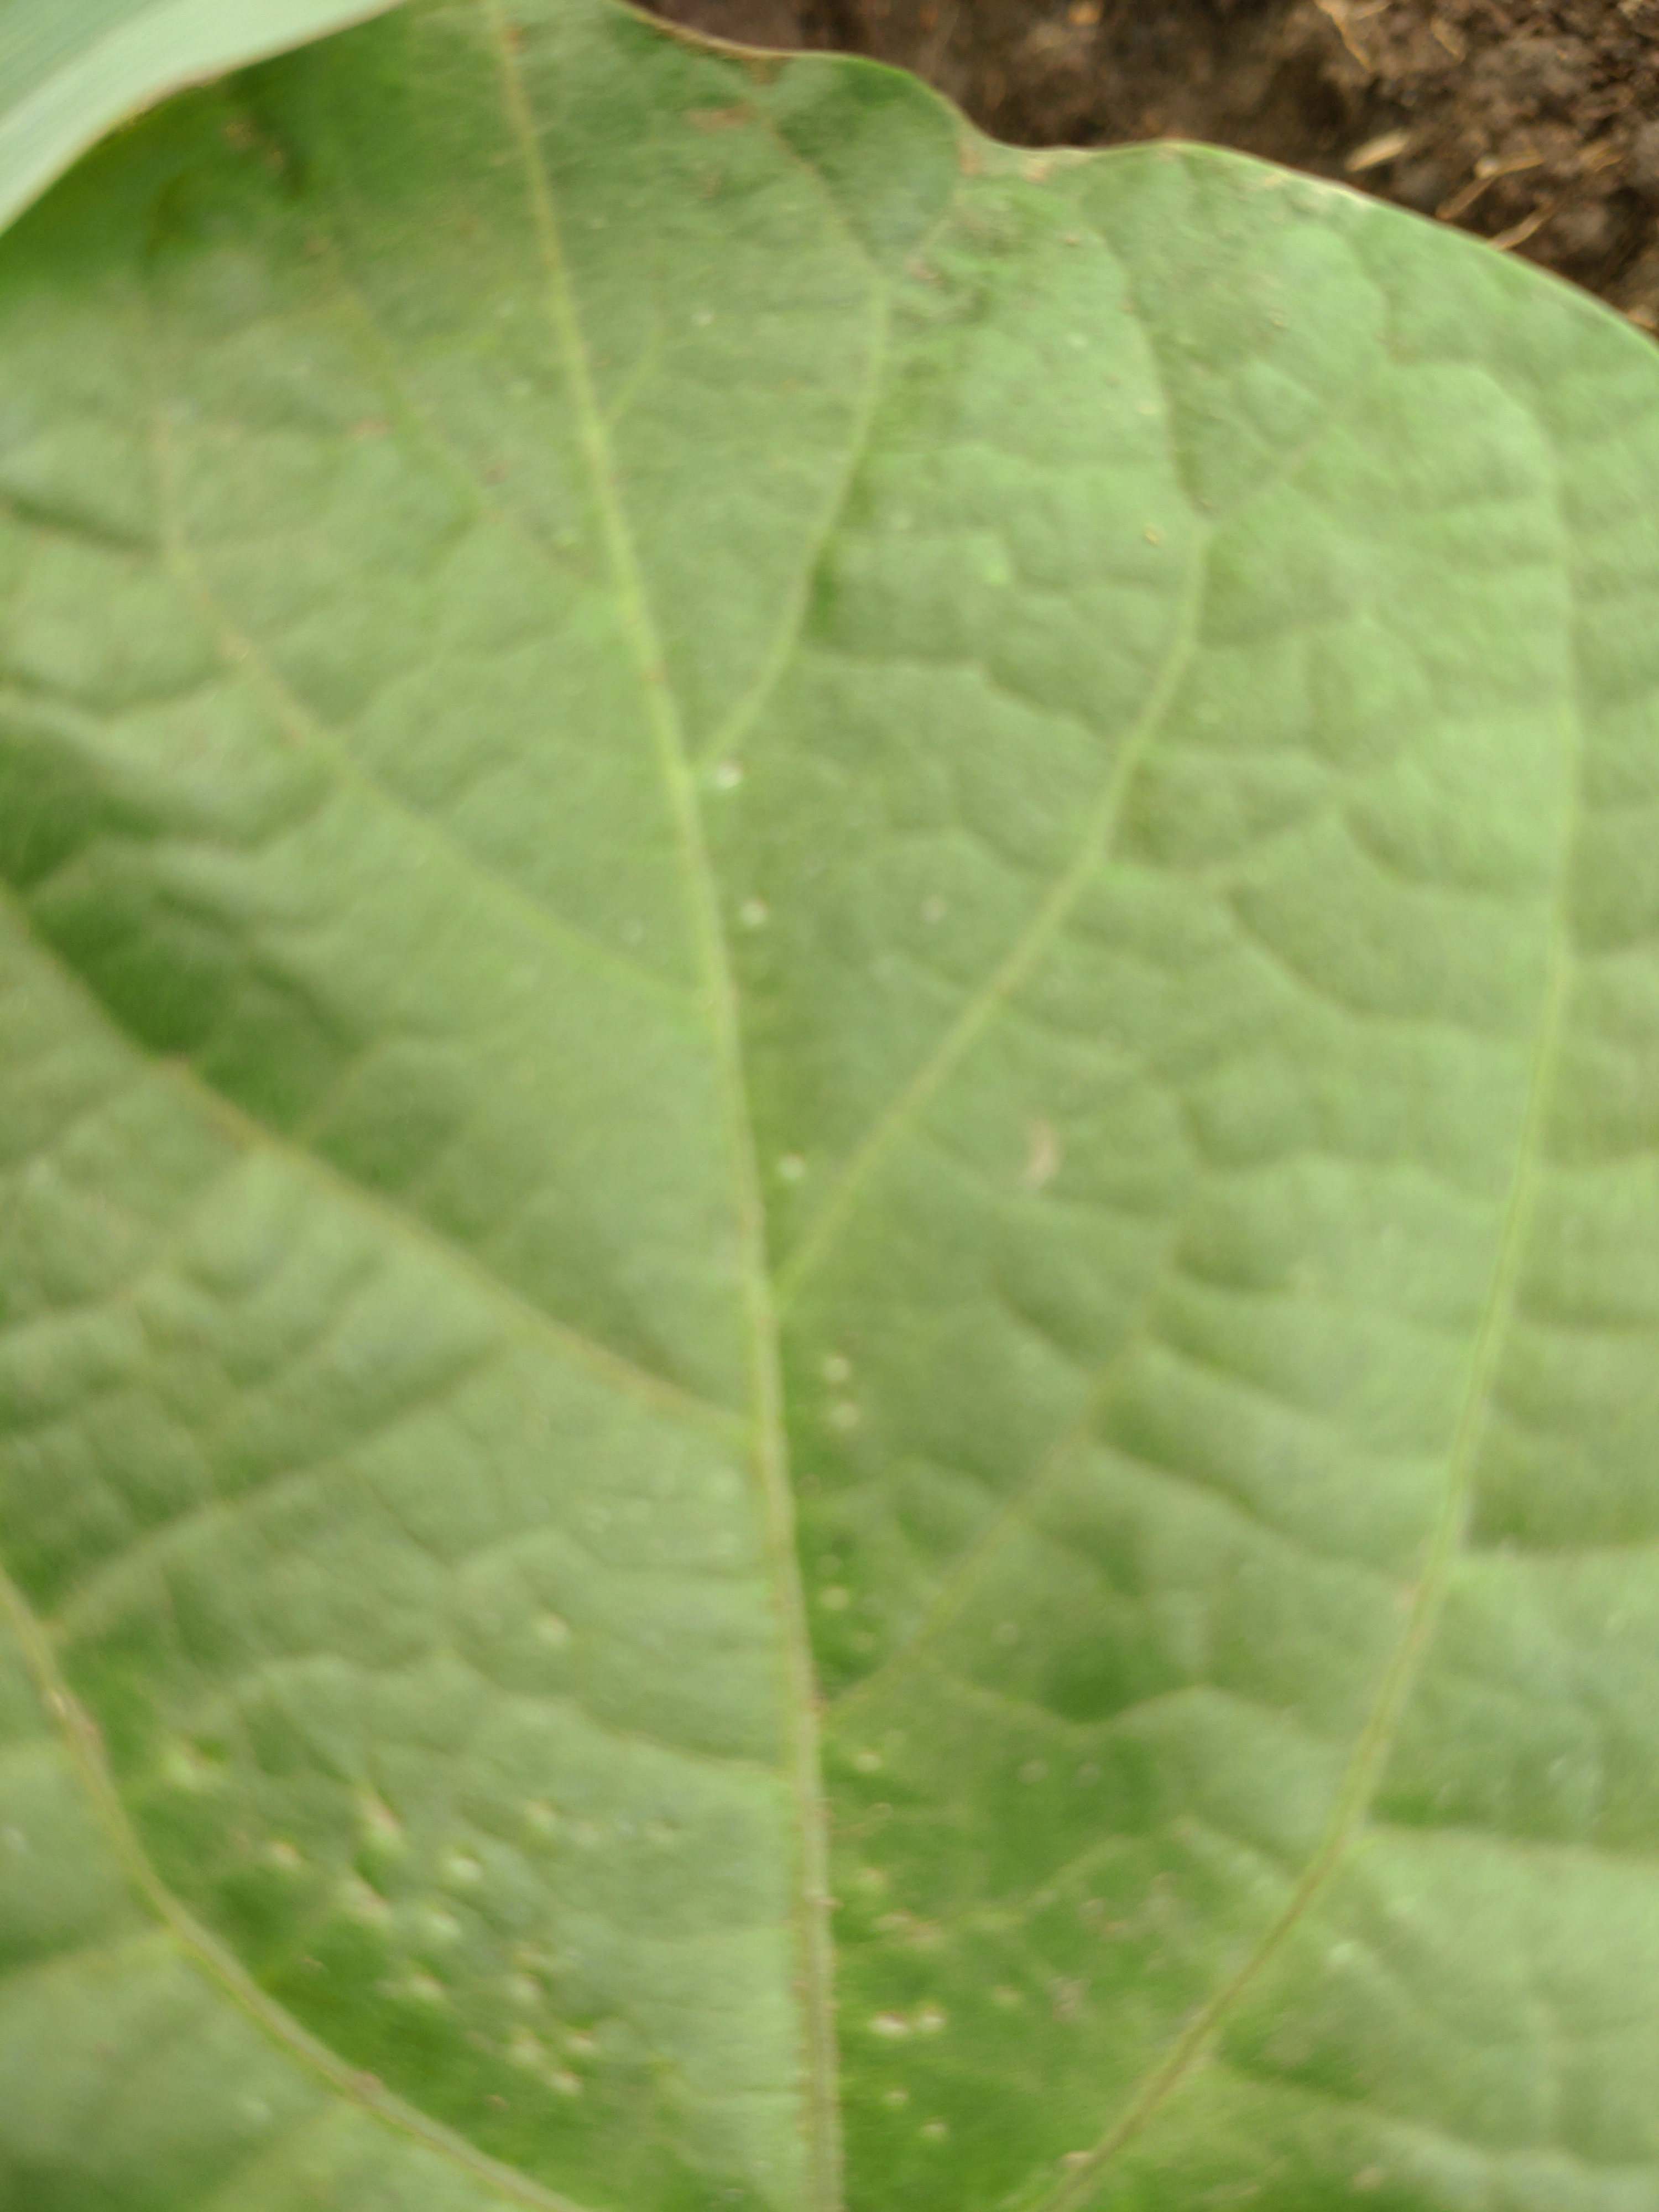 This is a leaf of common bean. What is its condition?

healthy
